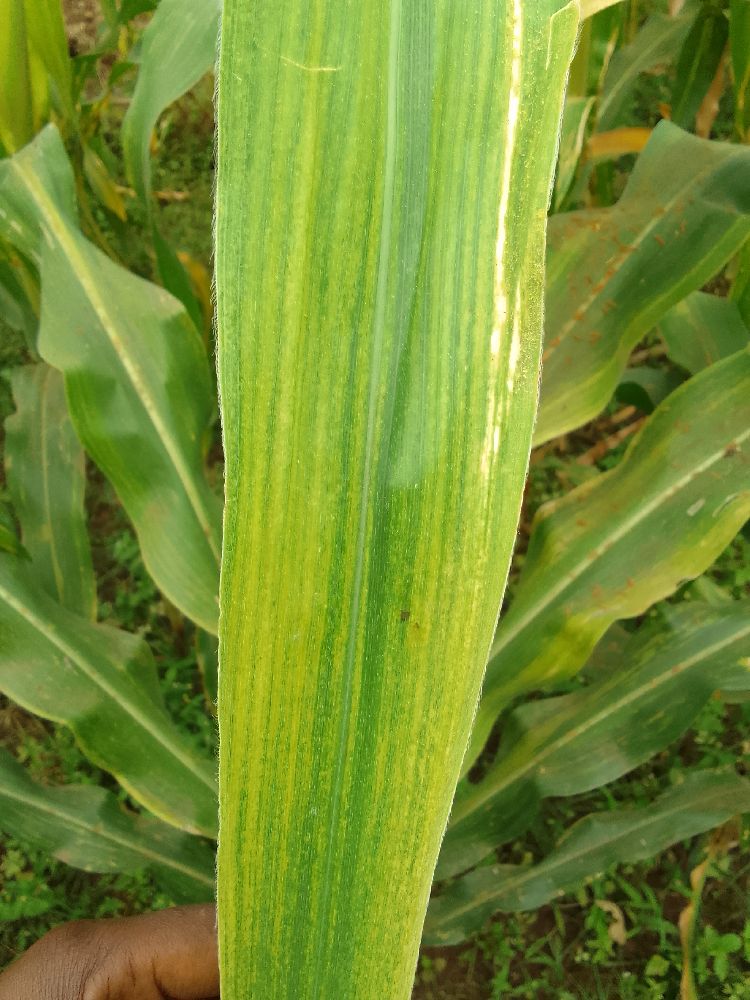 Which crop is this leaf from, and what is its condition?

maize, maize lethal necrosis
